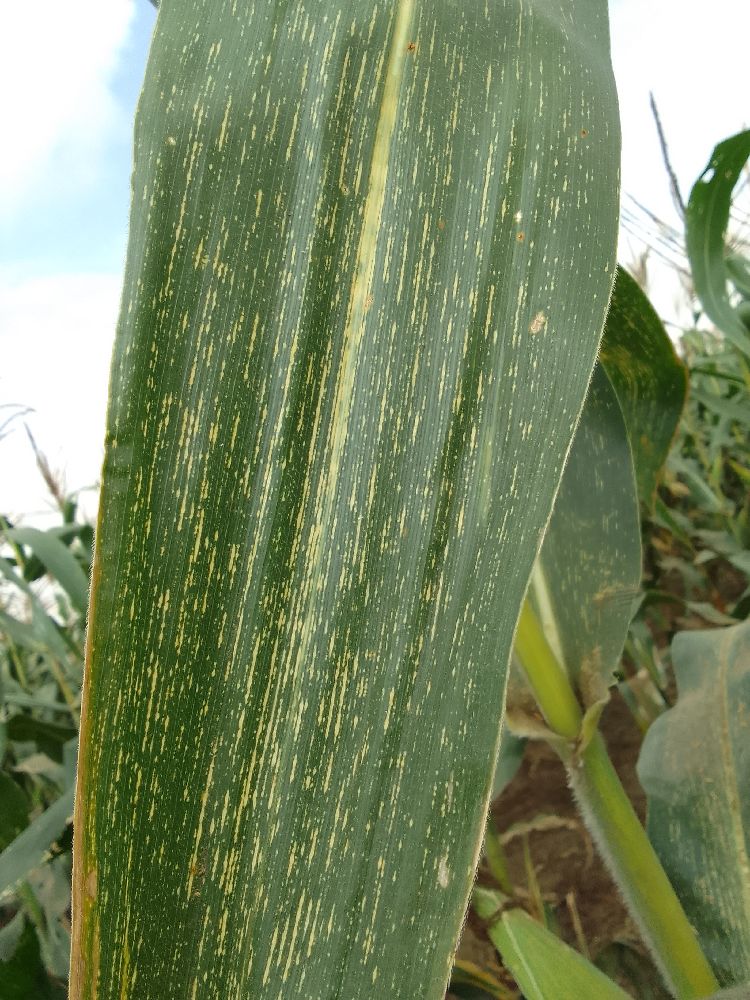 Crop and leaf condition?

maize, maize streak virus
